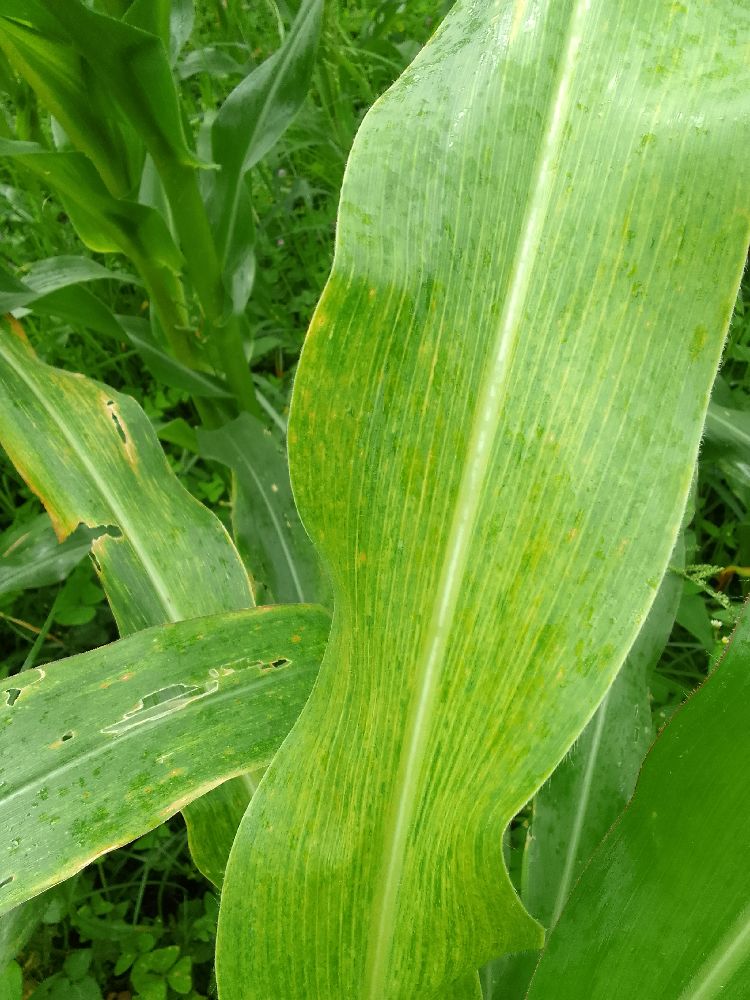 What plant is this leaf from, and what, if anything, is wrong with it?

maize, maize lethal necrosis
